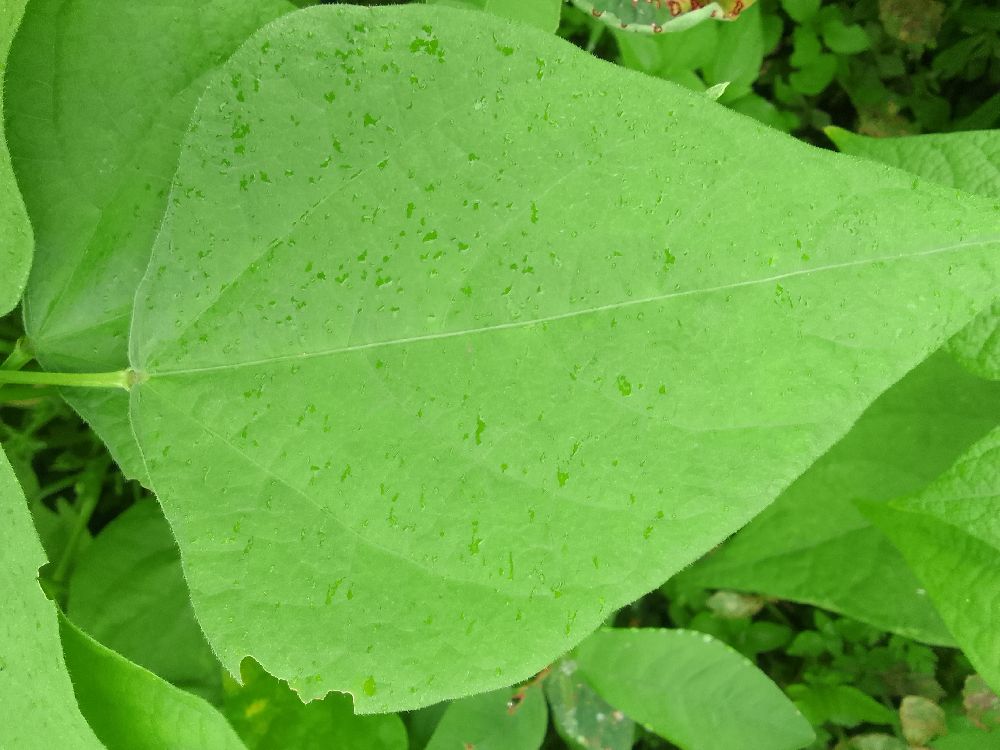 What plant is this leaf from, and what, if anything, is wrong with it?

common bean, healthy
